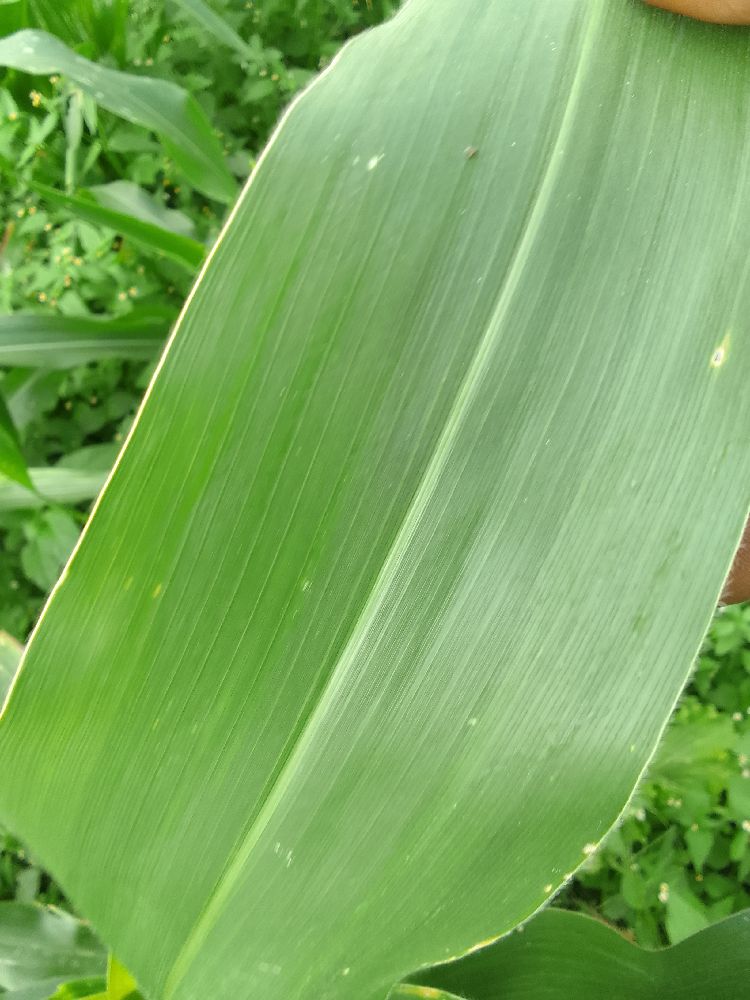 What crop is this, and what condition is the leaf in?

maize, healthy
